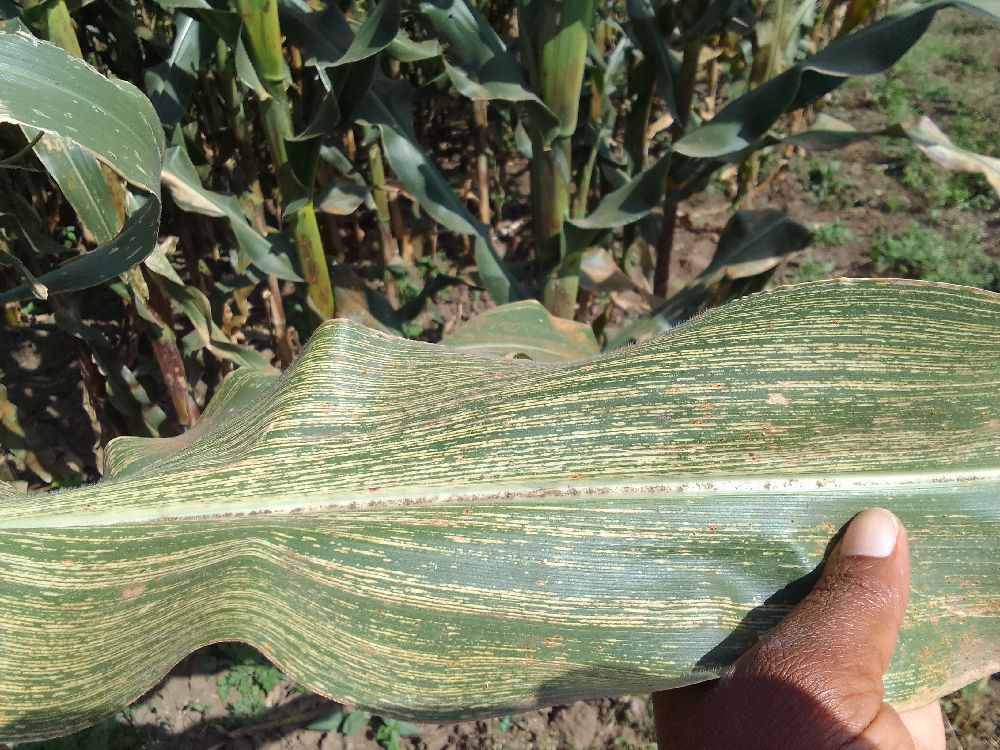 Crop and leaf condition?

maize, maize streak virus
